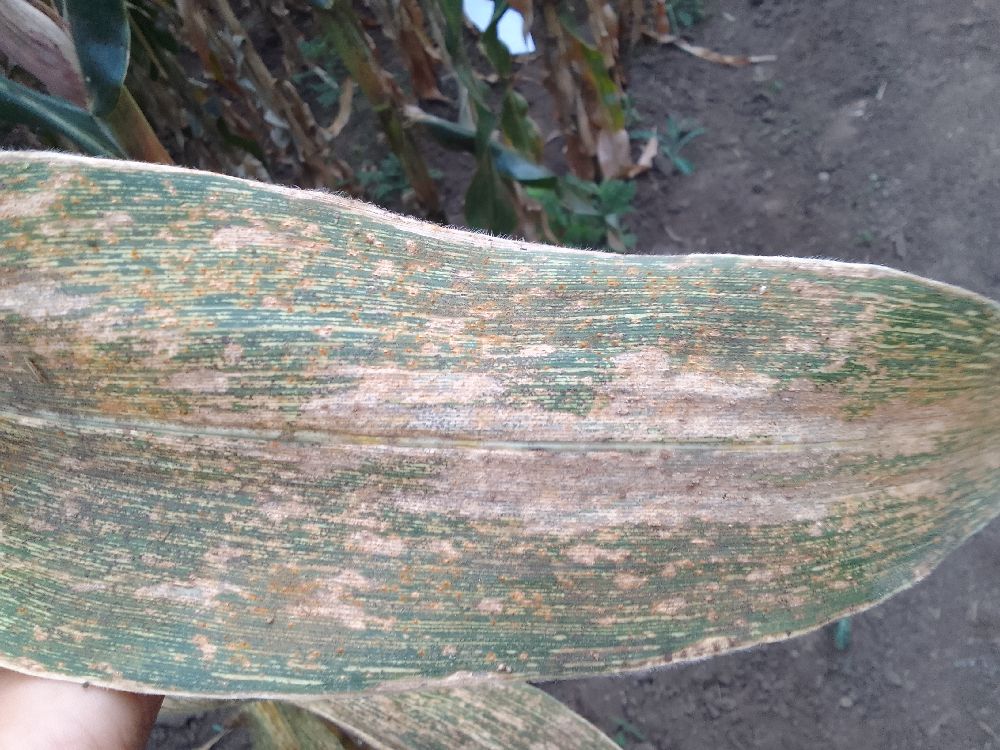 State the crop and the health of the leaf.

maize, maize streak virus
